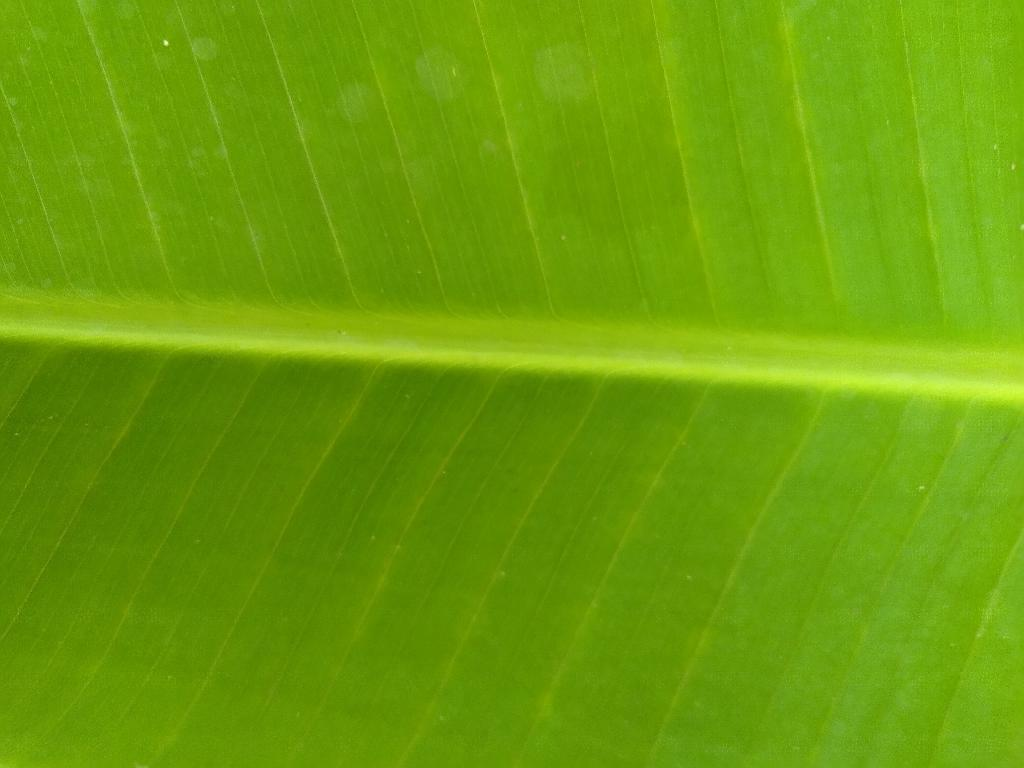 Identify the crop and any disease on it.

banana, healthy
